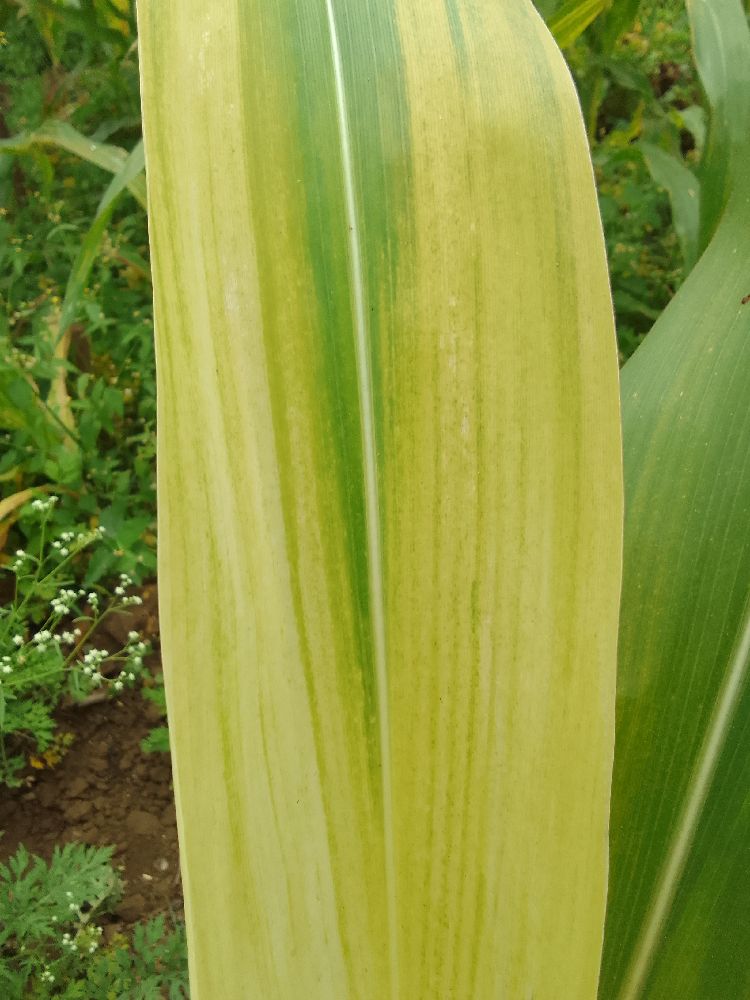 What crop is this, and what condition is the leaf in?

maize, maize lethal necrosis
